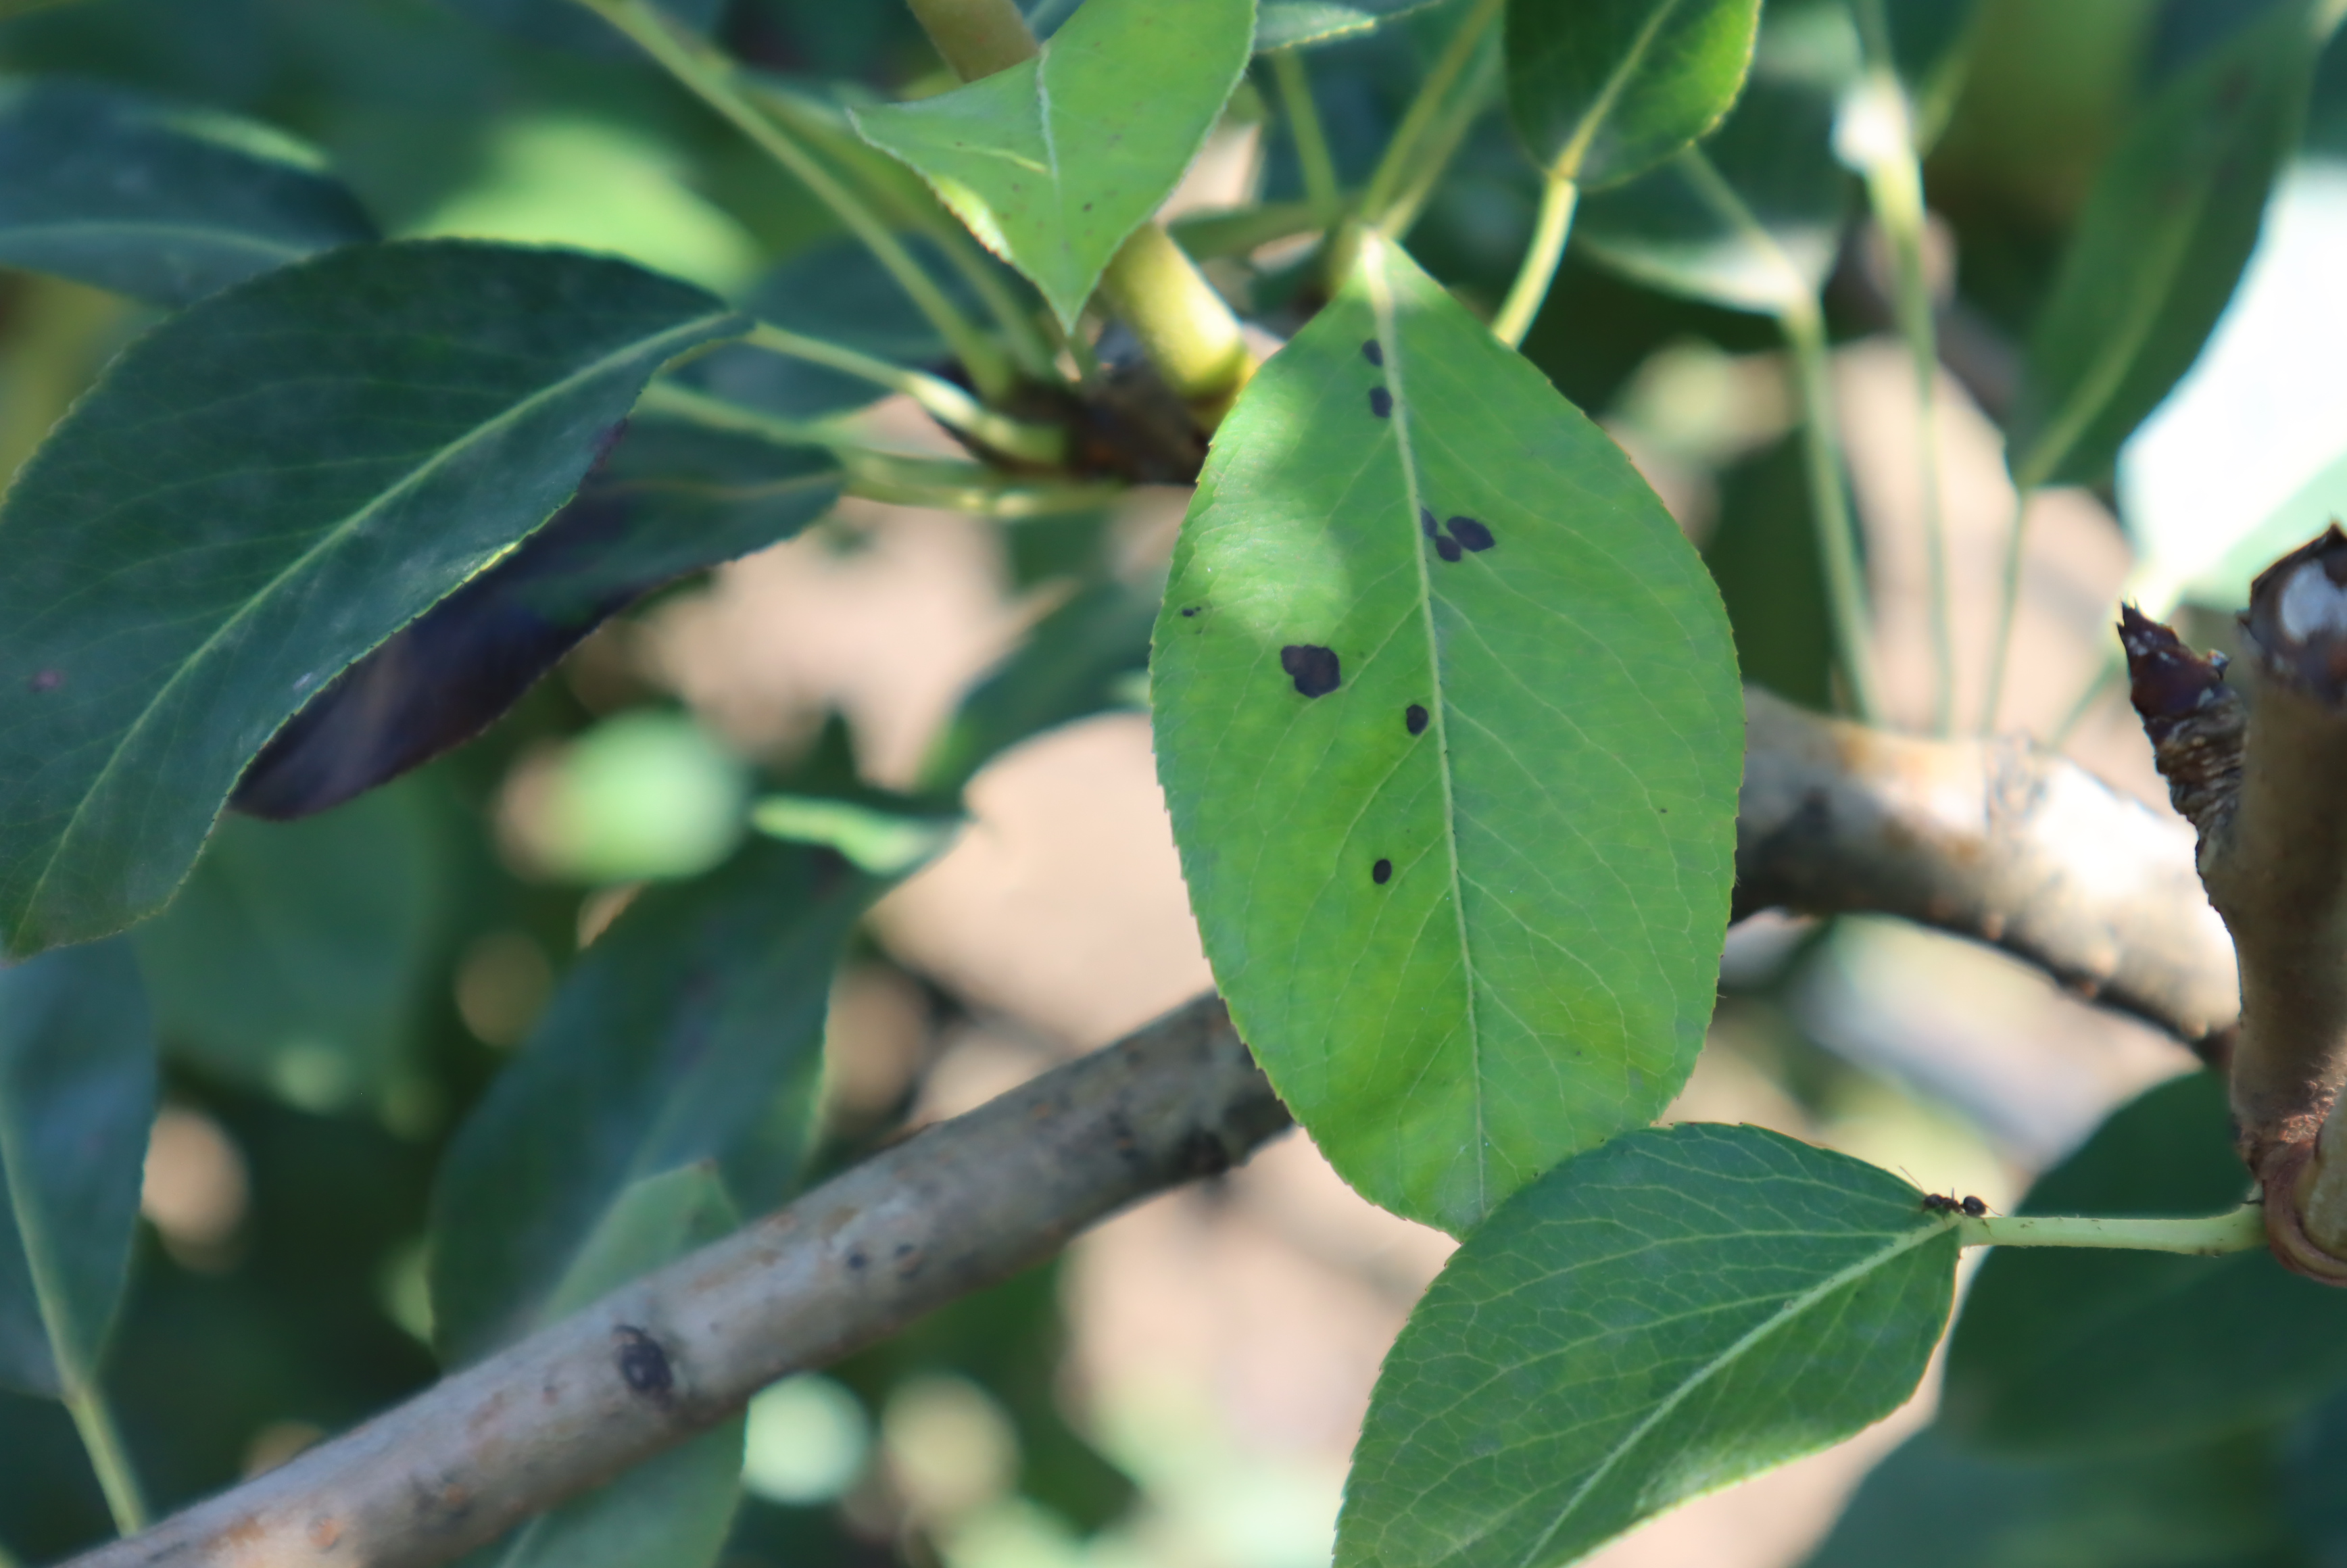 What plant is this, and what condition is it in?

pear, chemical damage
